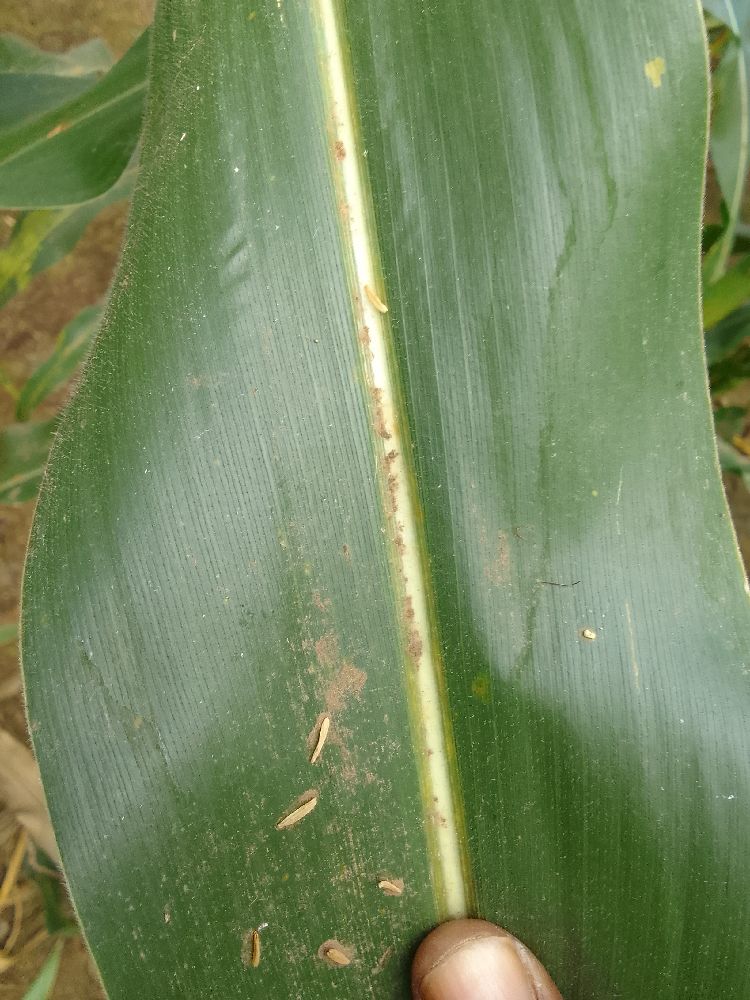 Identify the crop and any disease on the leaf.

maize, healthy
